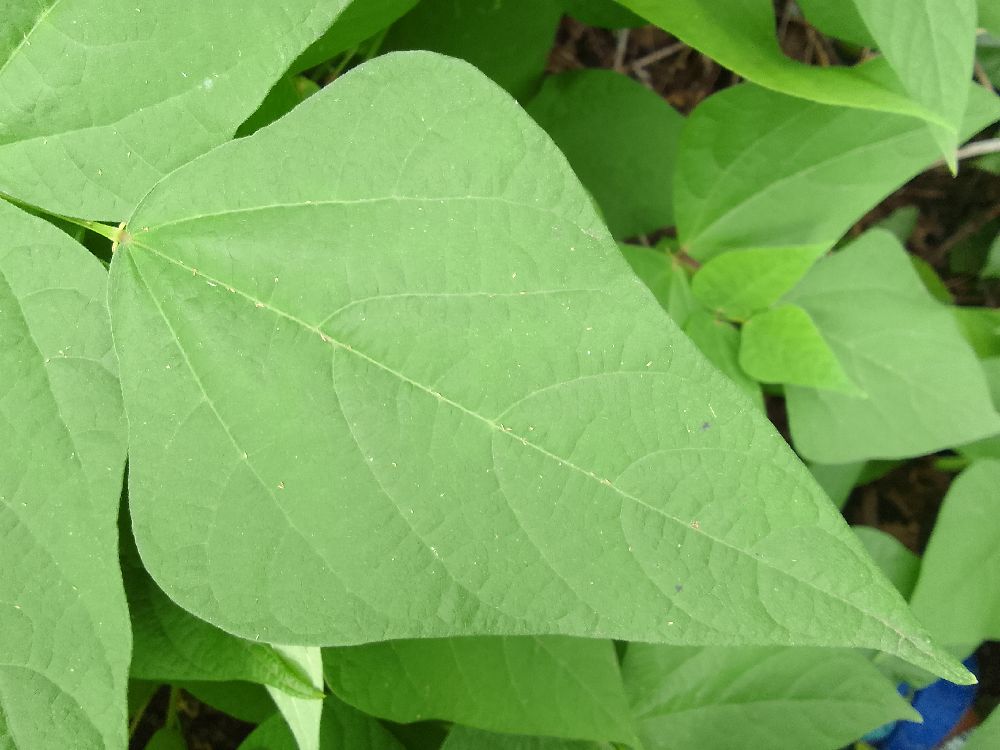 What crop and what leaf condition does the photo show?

common bean, healthy
